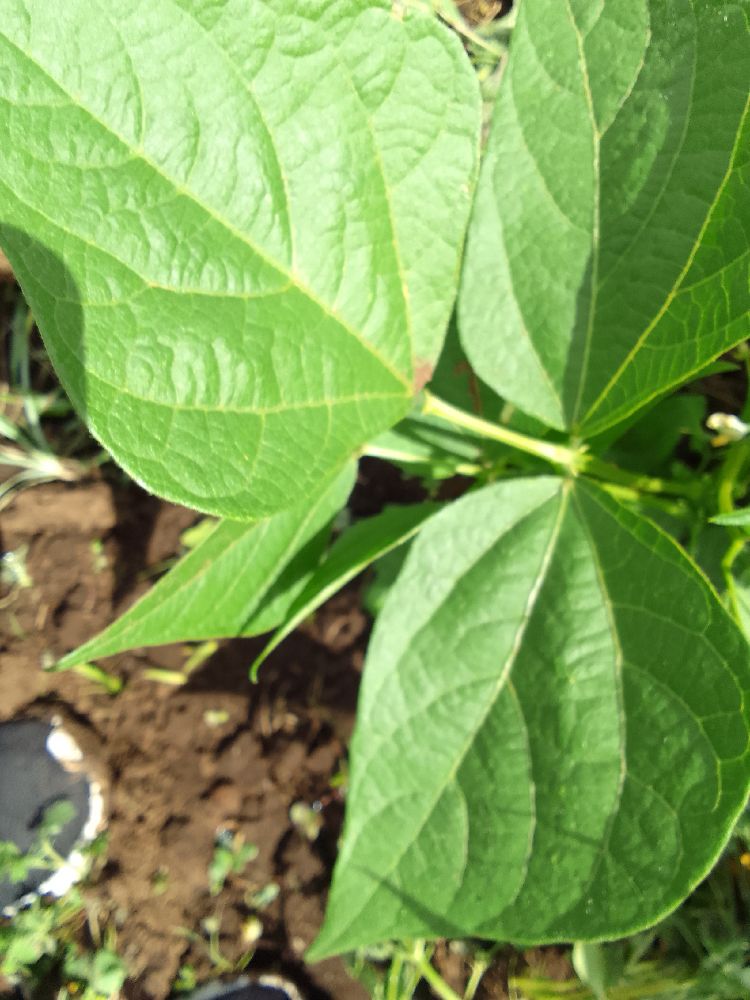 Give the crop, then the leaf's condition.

common bean, healthy
